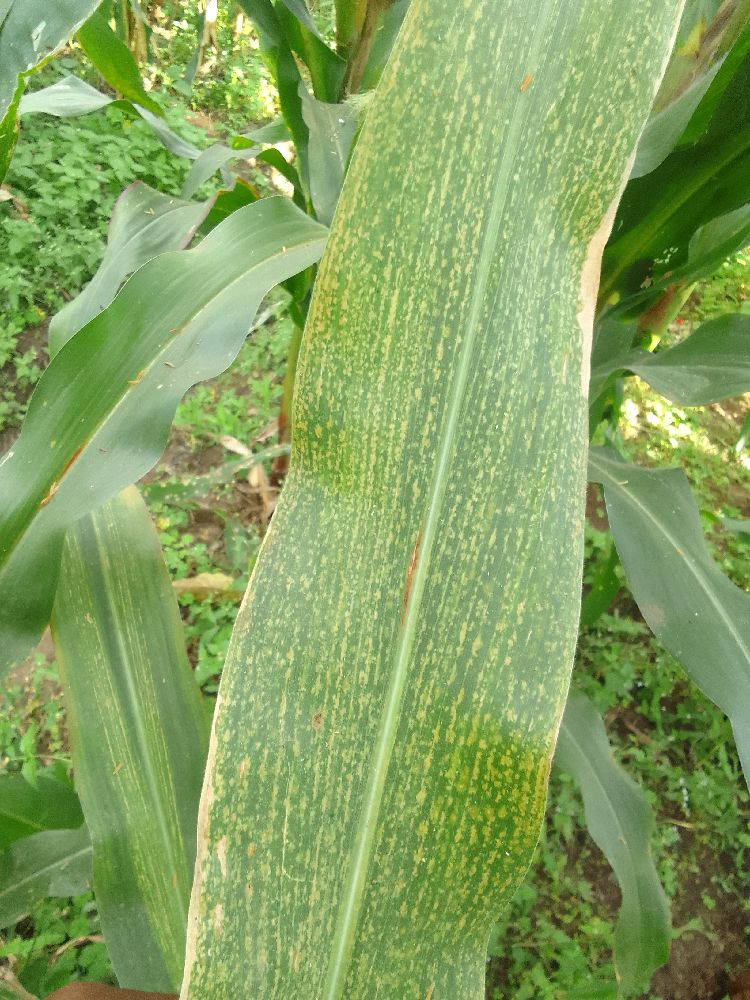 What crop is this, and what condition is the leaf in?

maize, maize lethal necrosis
